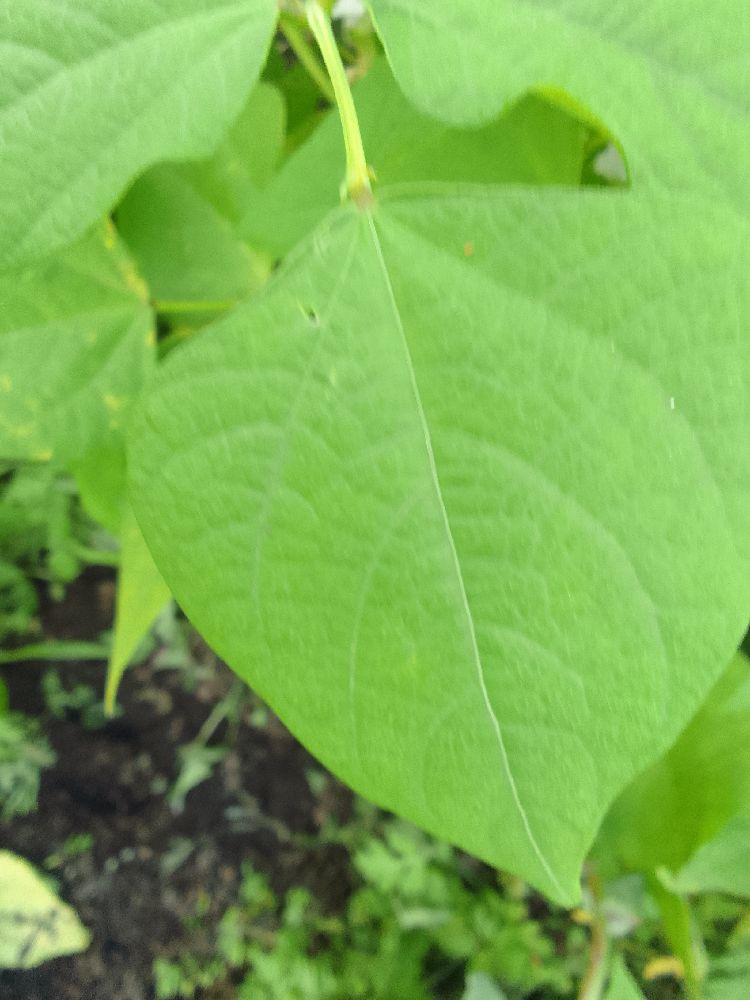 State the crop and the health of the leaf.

common bean, healthy
